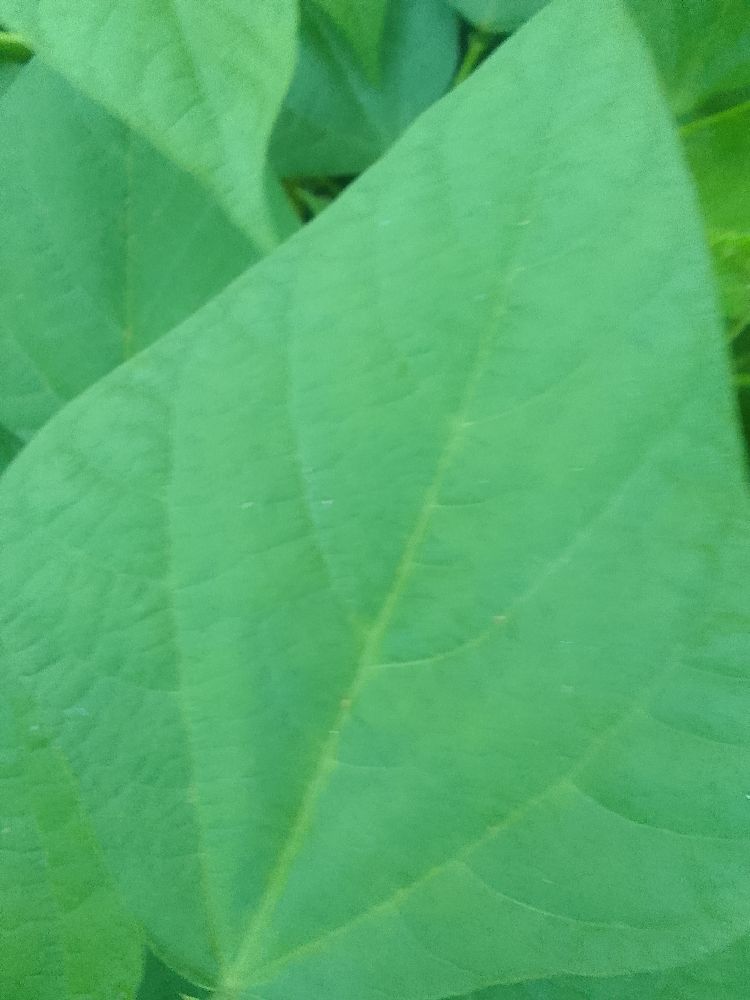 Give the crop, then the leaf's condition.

common bean, healthy
